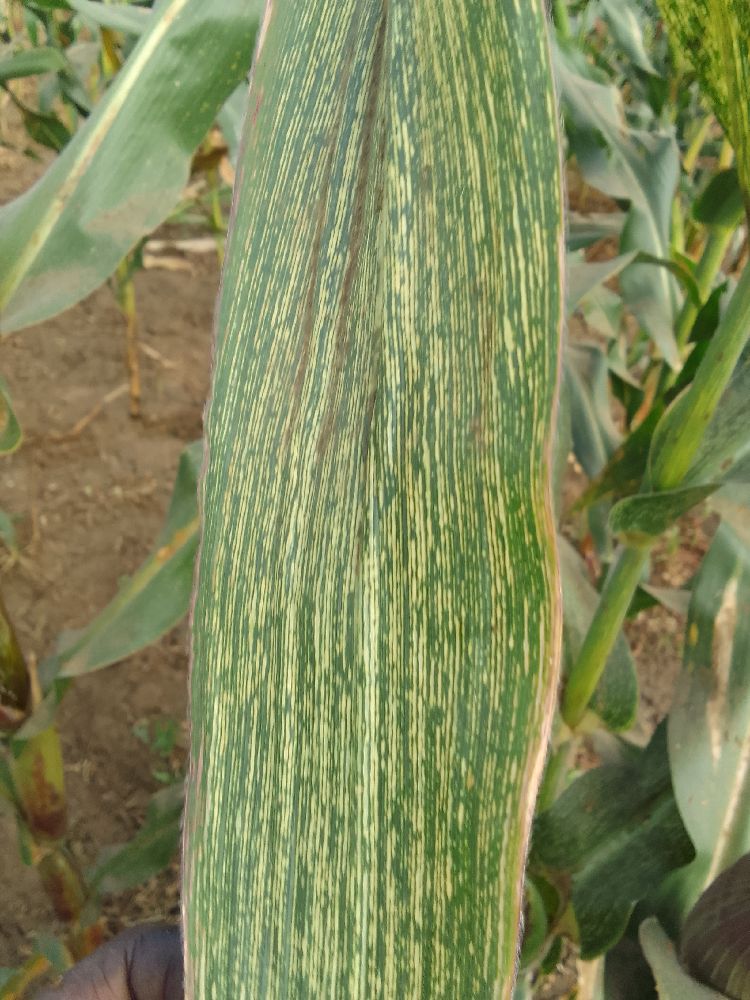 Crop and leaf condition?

maize, maize streak virus
